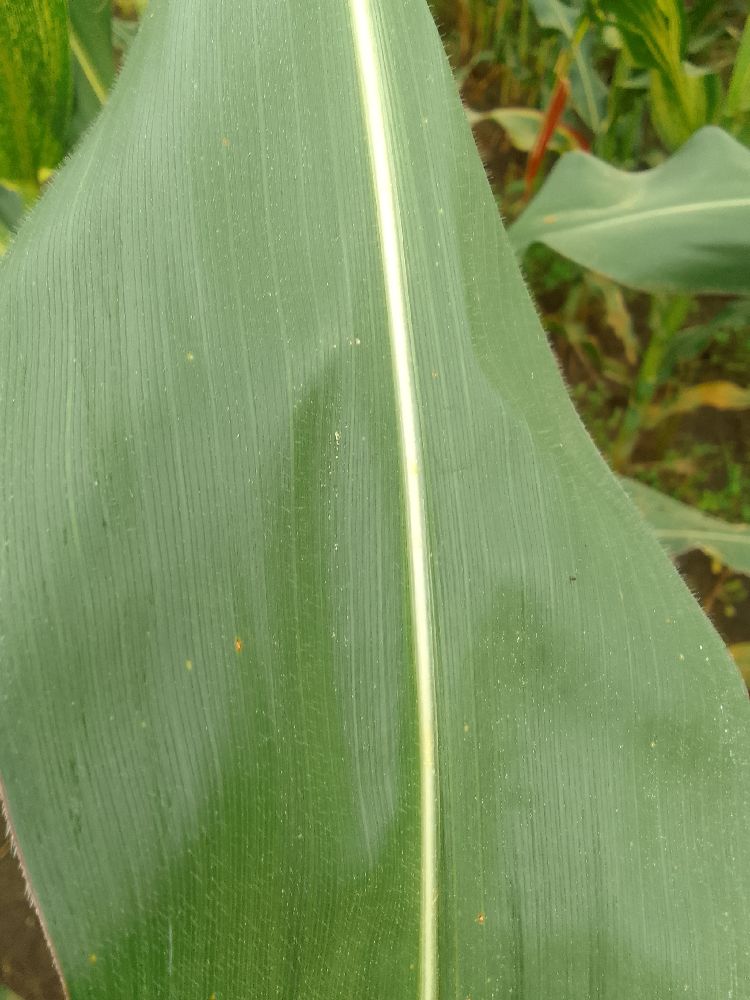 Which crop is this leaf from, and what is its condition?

maize, healthy
